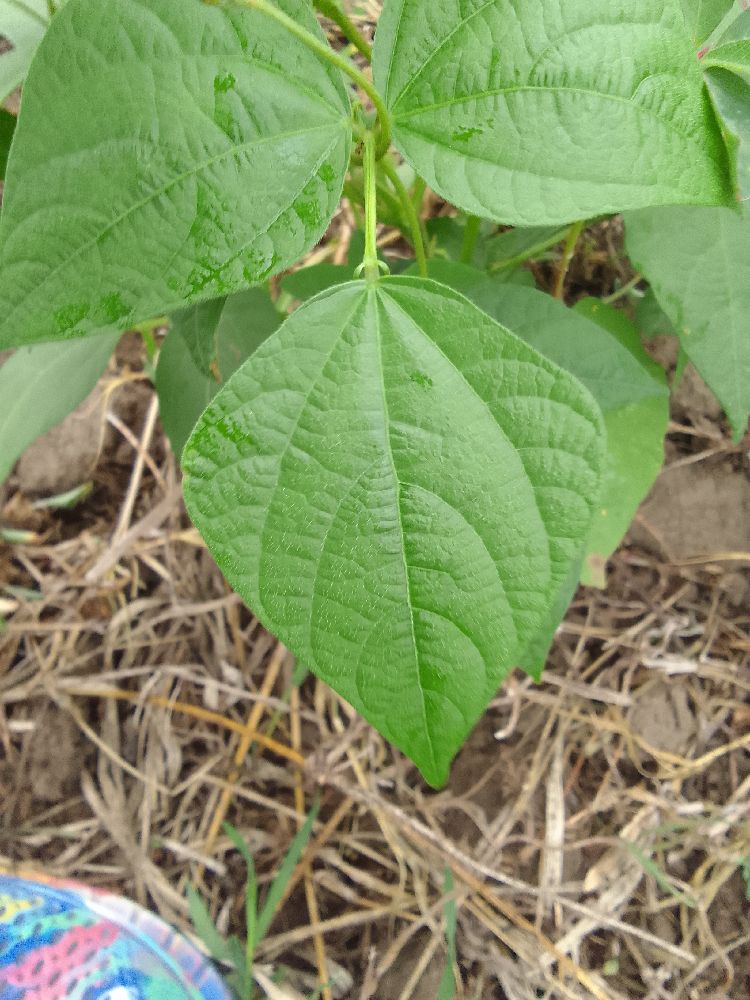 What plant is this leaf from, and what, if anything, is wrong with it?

common bean, healthy
